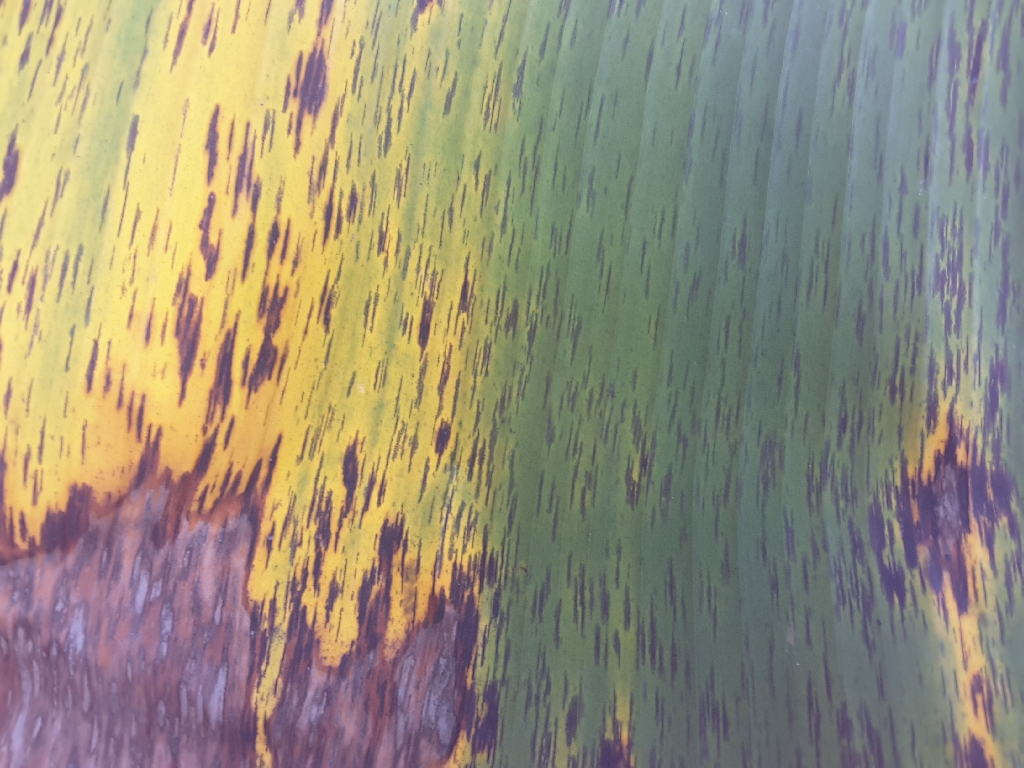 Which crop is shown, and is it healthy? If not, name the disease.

banana, black sigatoka
